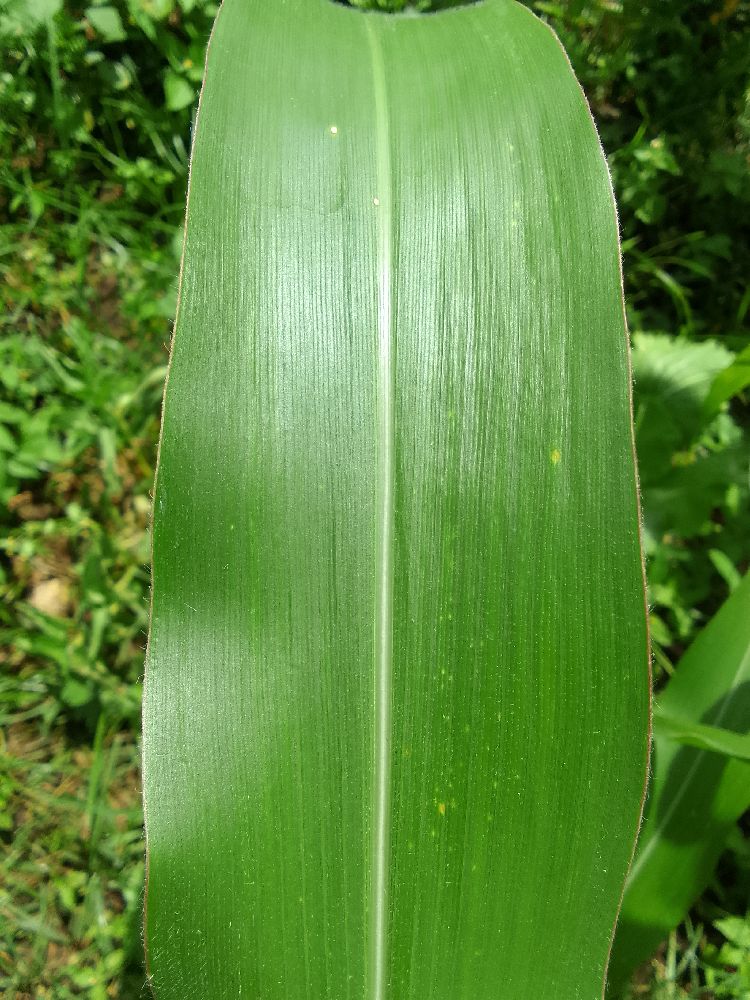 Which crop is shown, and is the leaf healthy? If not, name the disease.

maize, healthy
